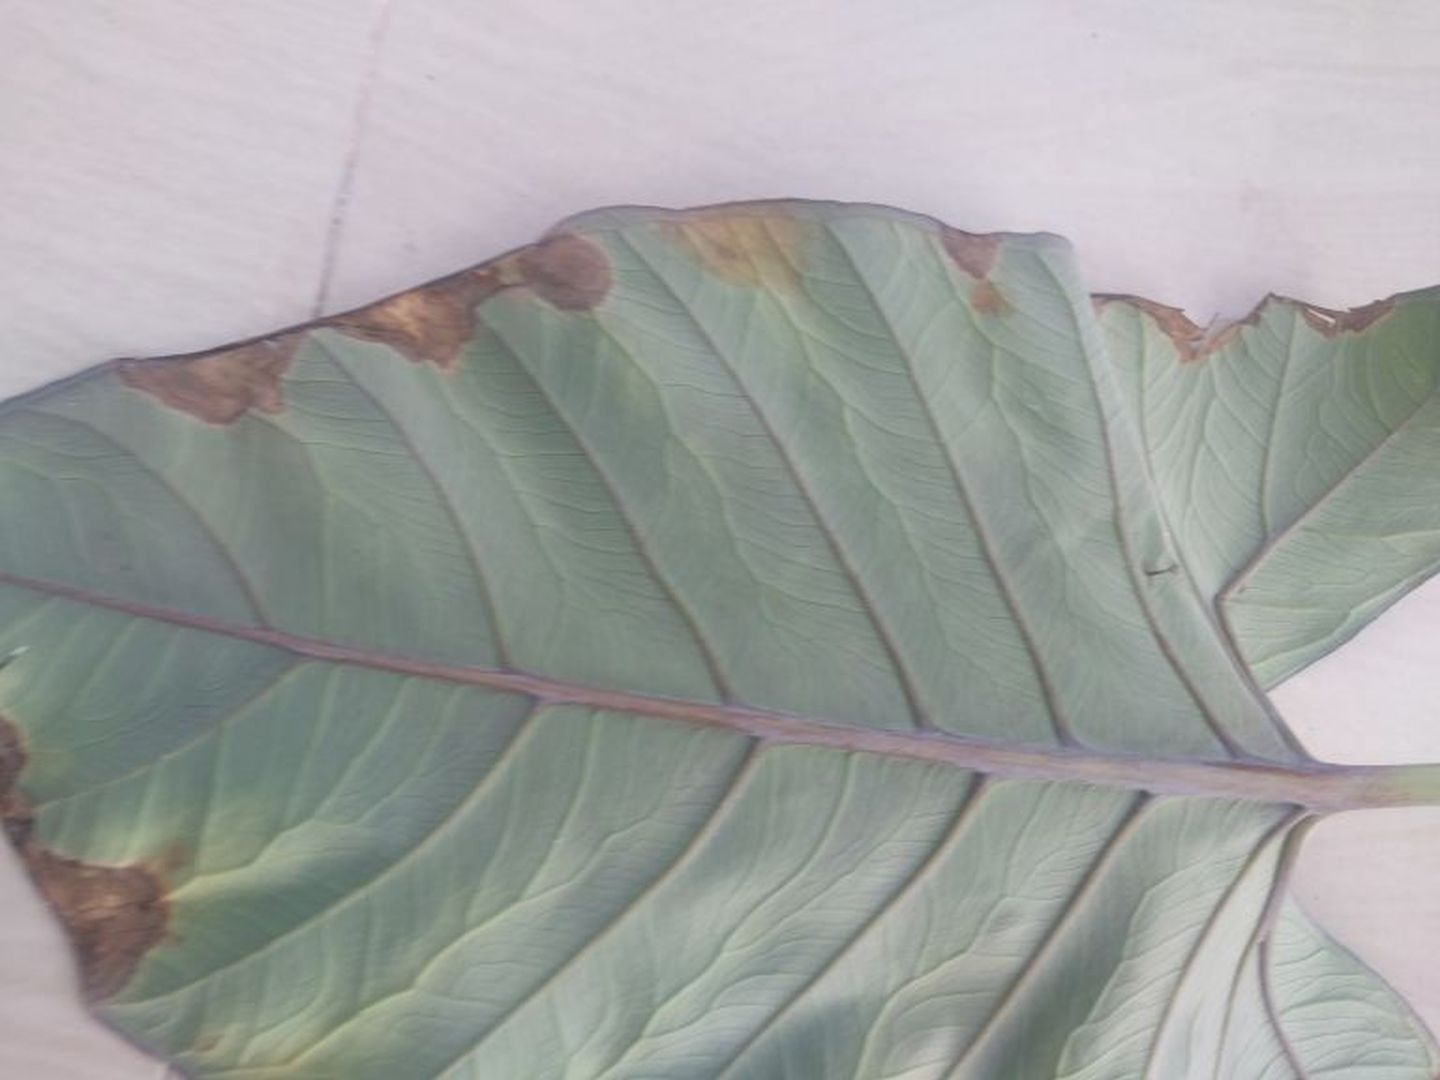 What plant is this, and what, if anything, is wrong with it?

taro, leaf blight
